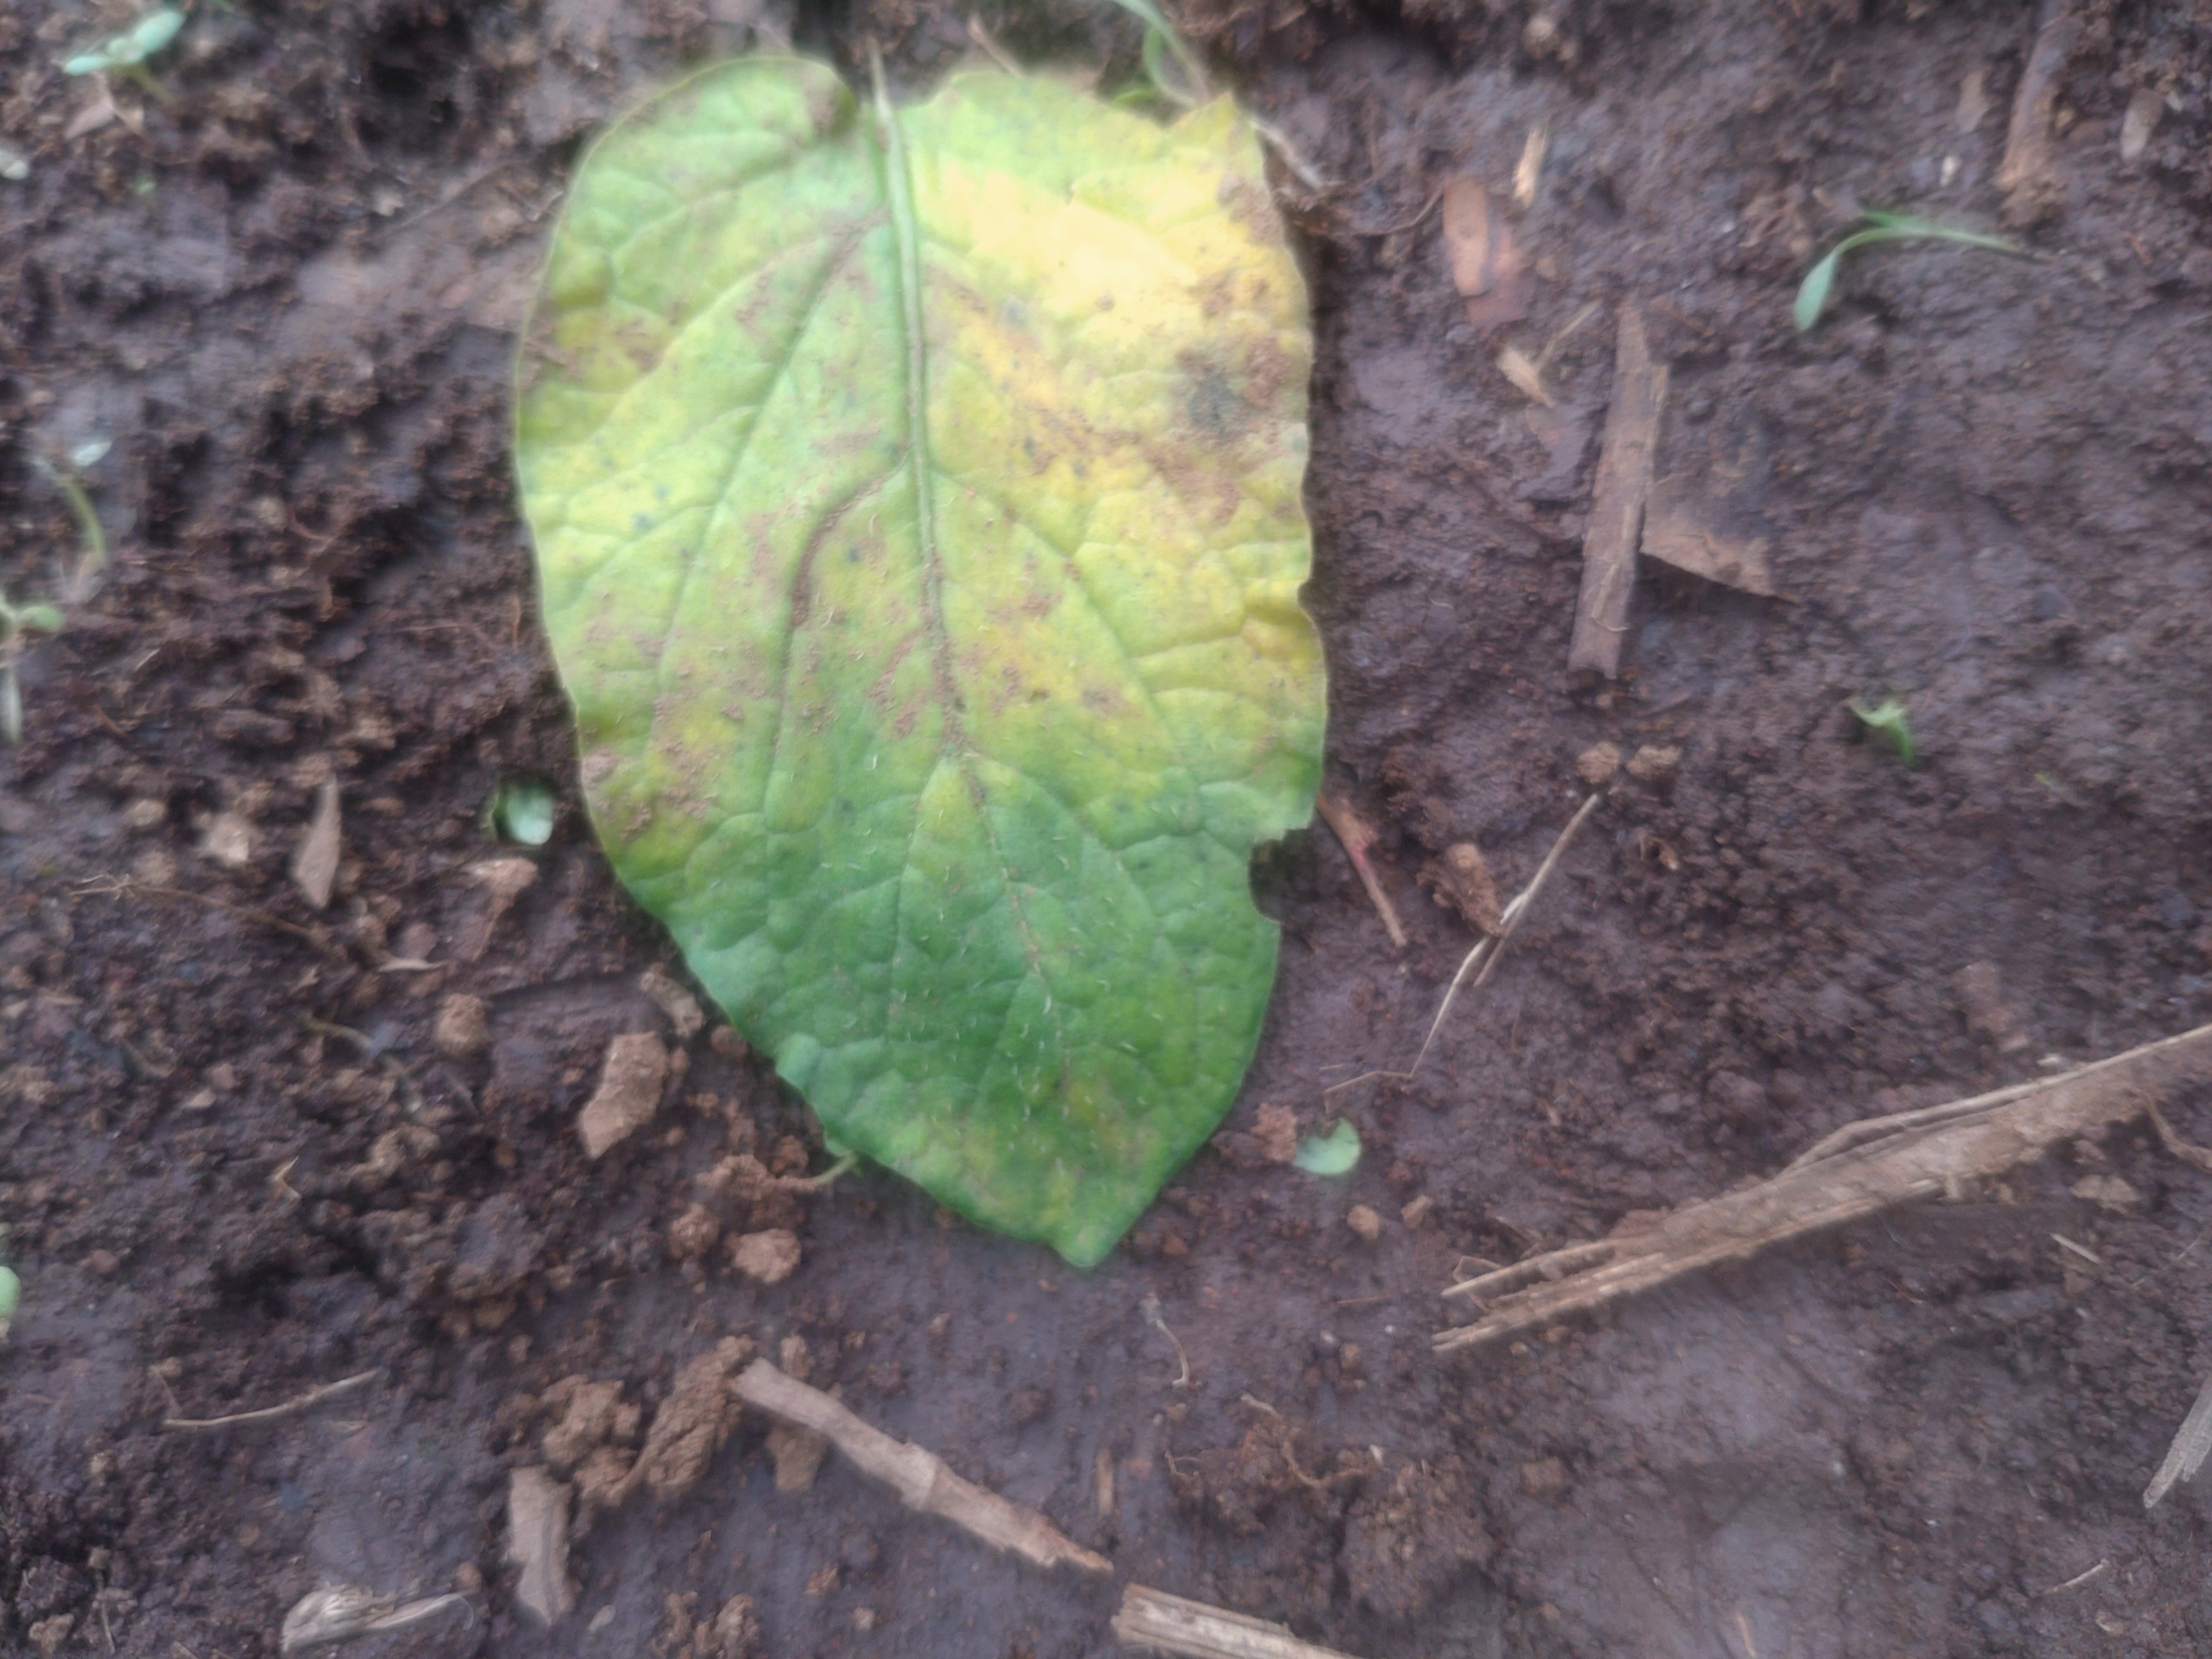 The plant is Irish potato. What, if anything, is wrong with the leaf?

late blight
